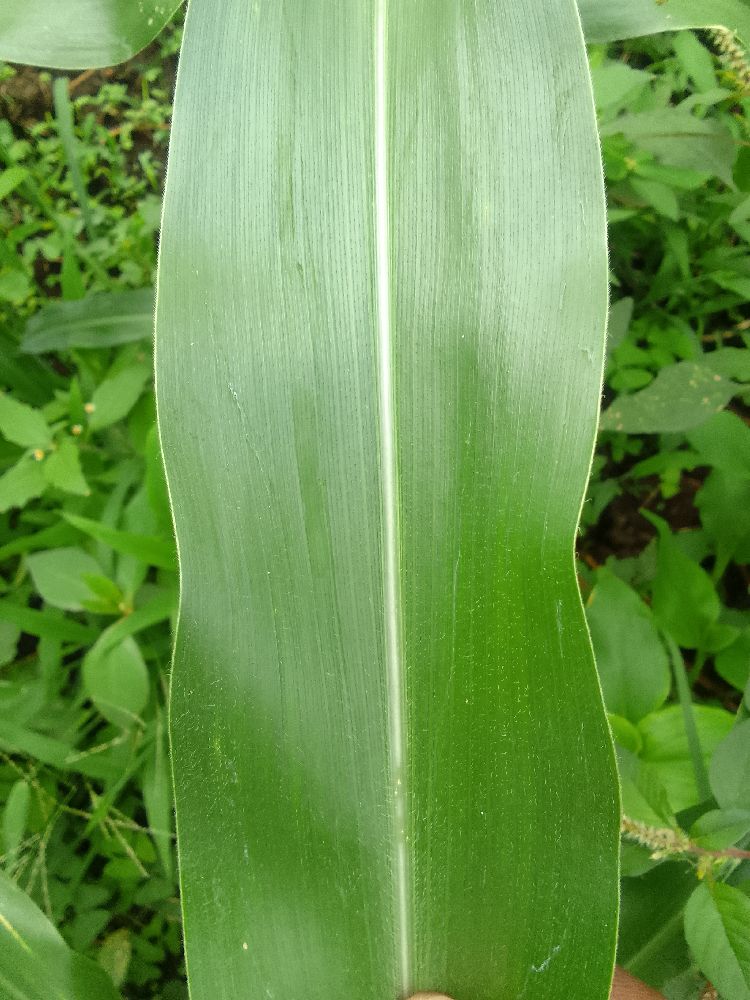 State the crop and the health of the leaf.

maize, healthy
